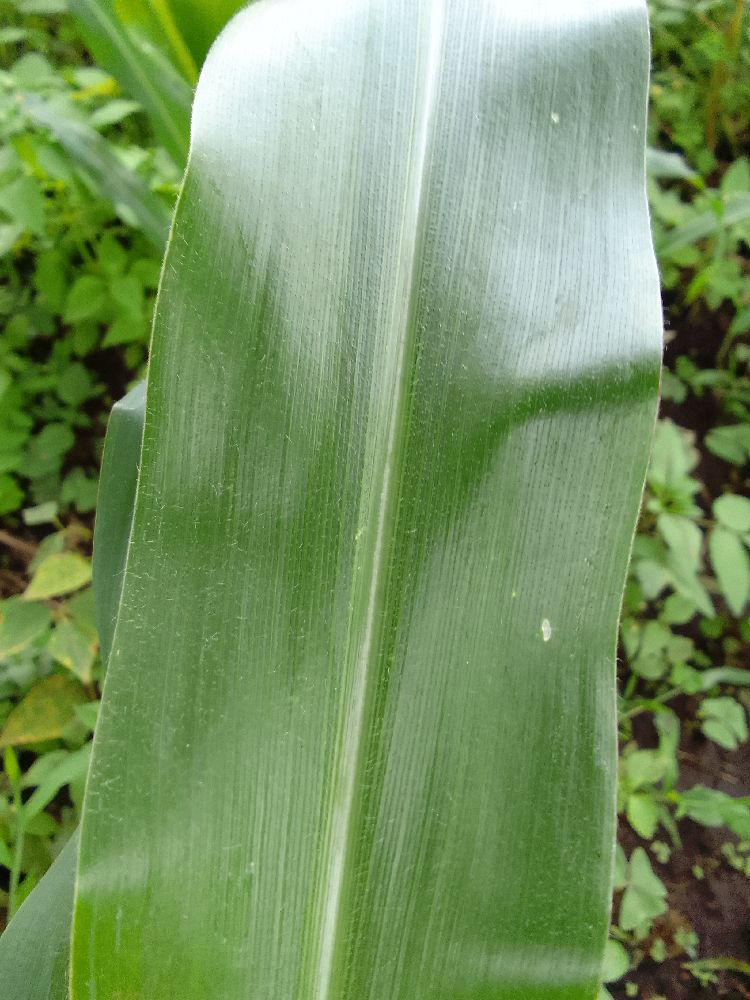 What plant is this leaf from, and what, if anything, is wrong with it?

maize, healthy
